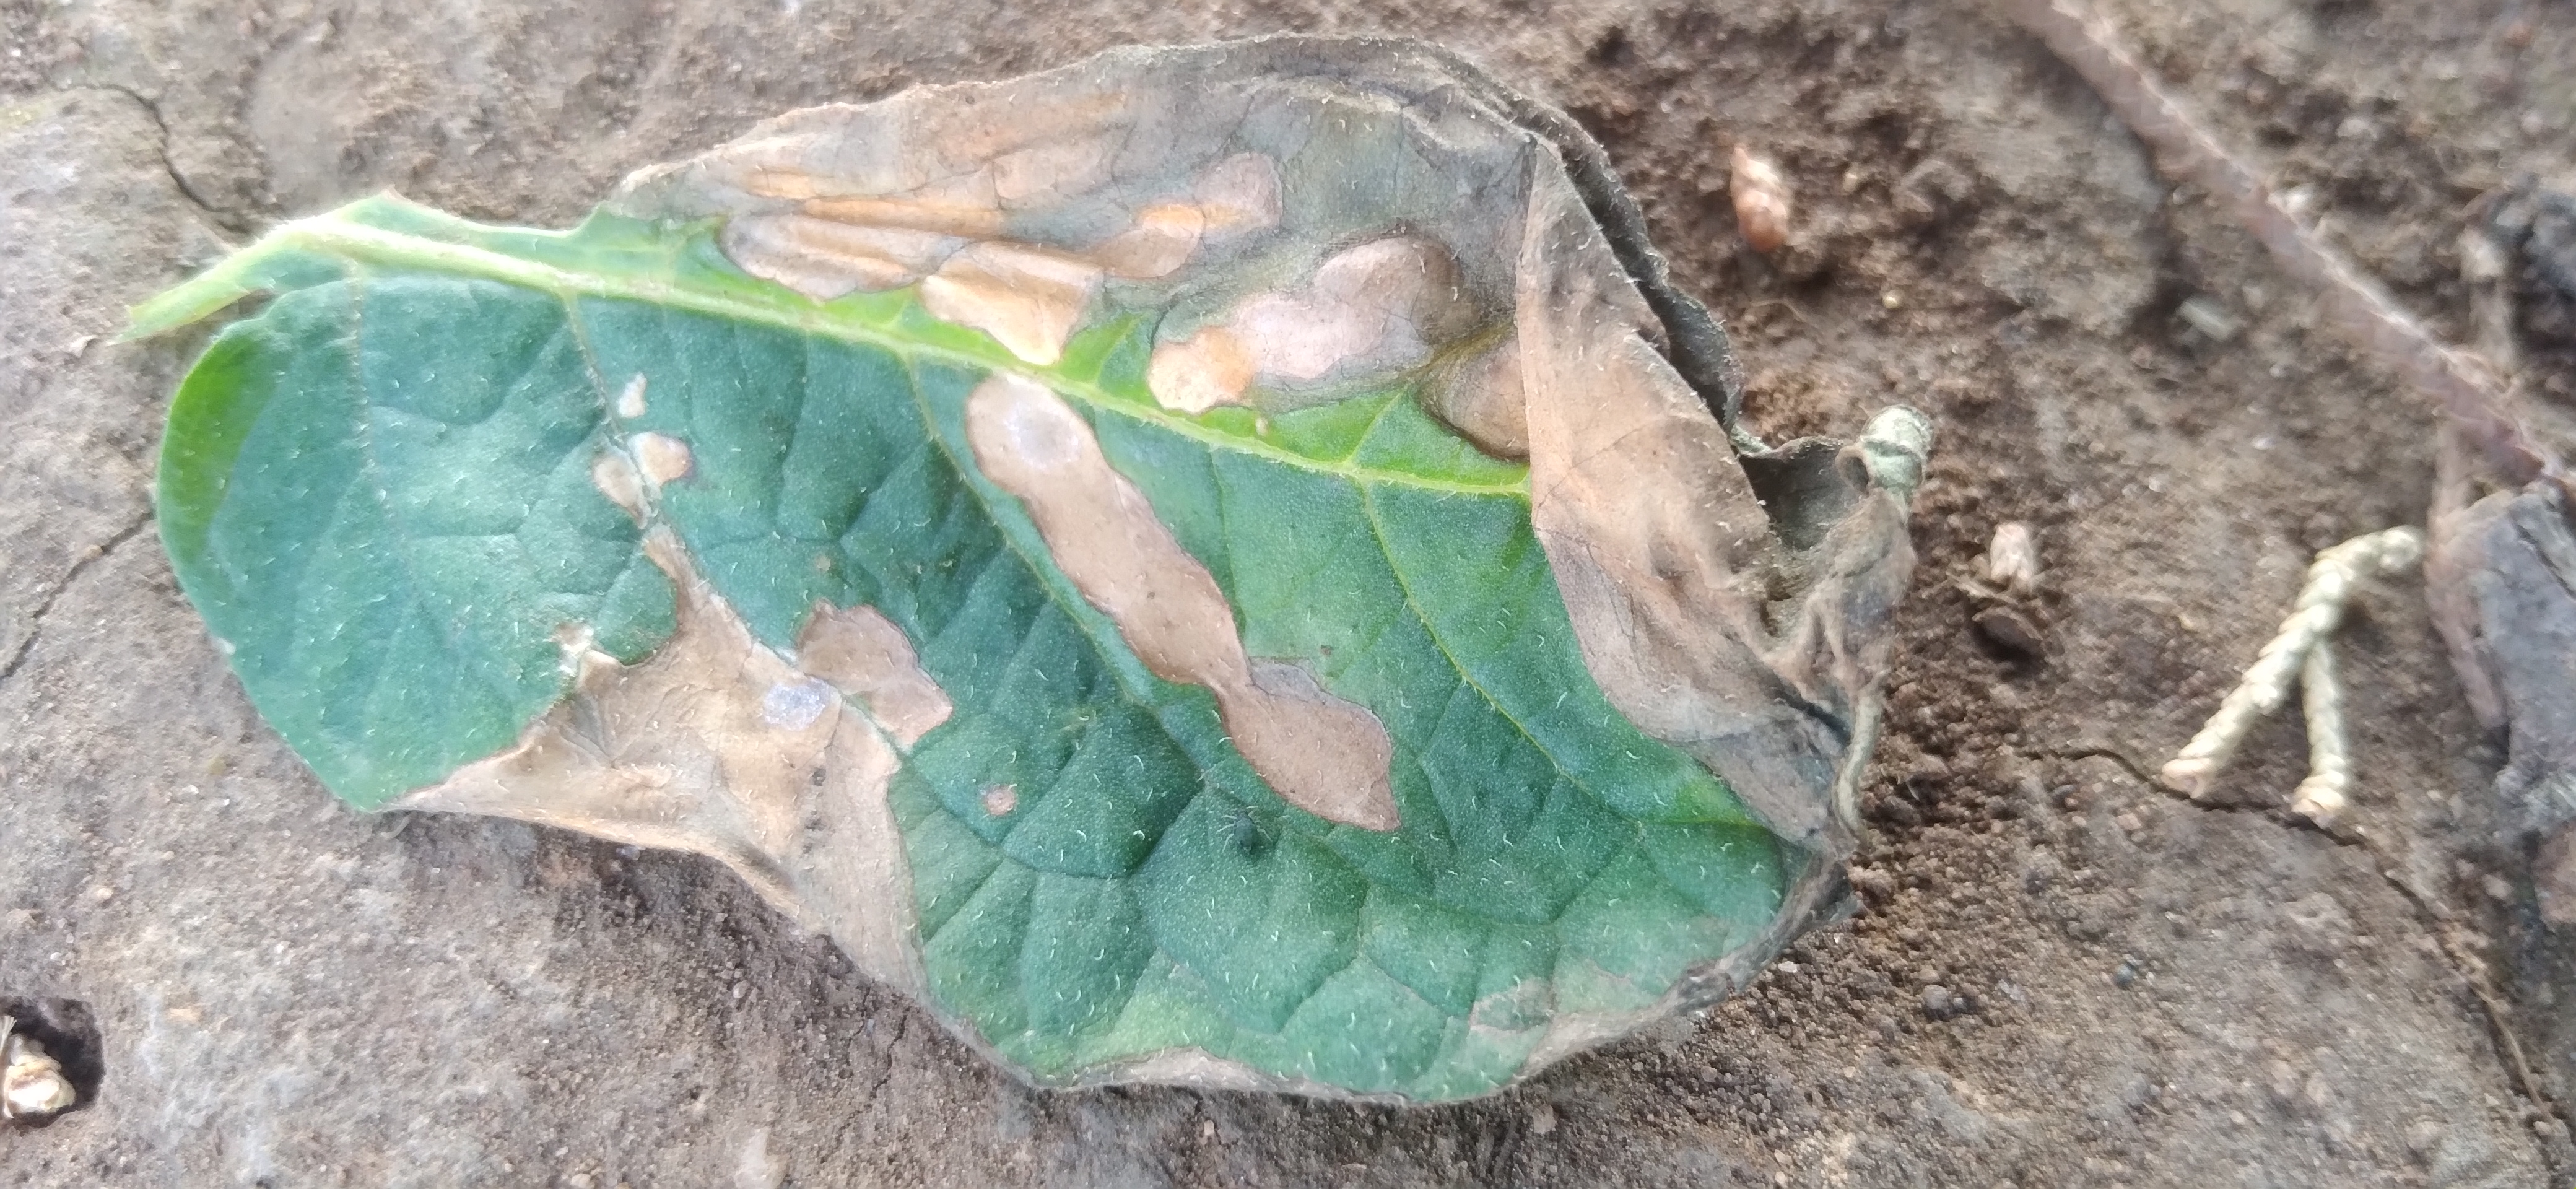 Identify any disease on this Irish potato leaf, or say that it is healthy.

early blight
